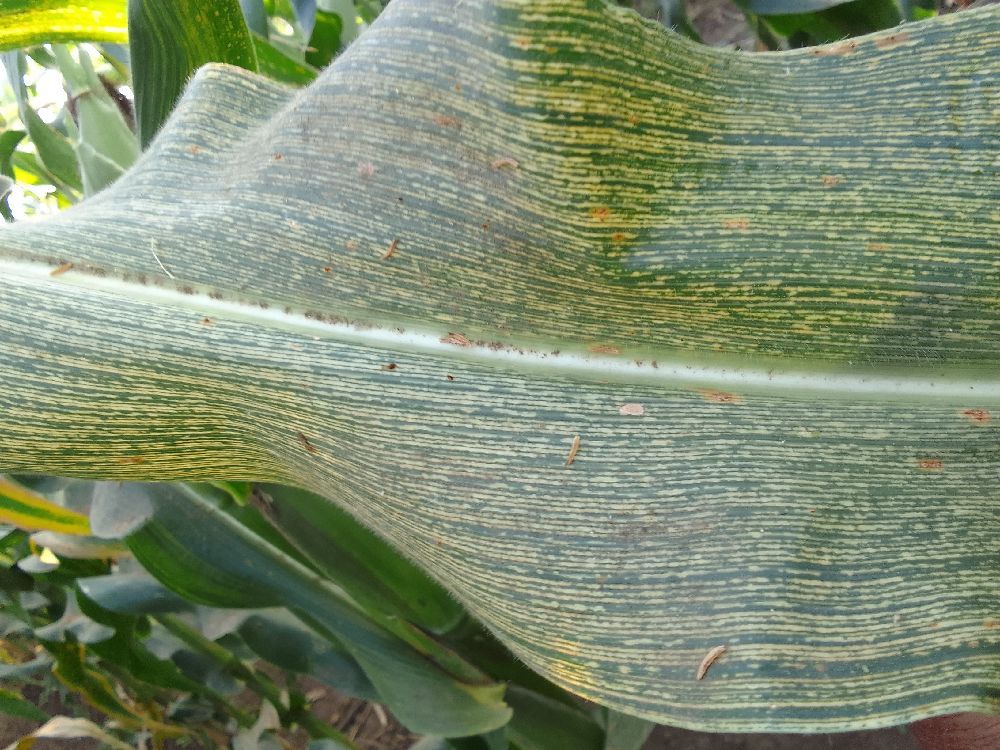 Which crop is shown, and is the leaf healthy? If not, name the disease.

maize, maize streak virus
